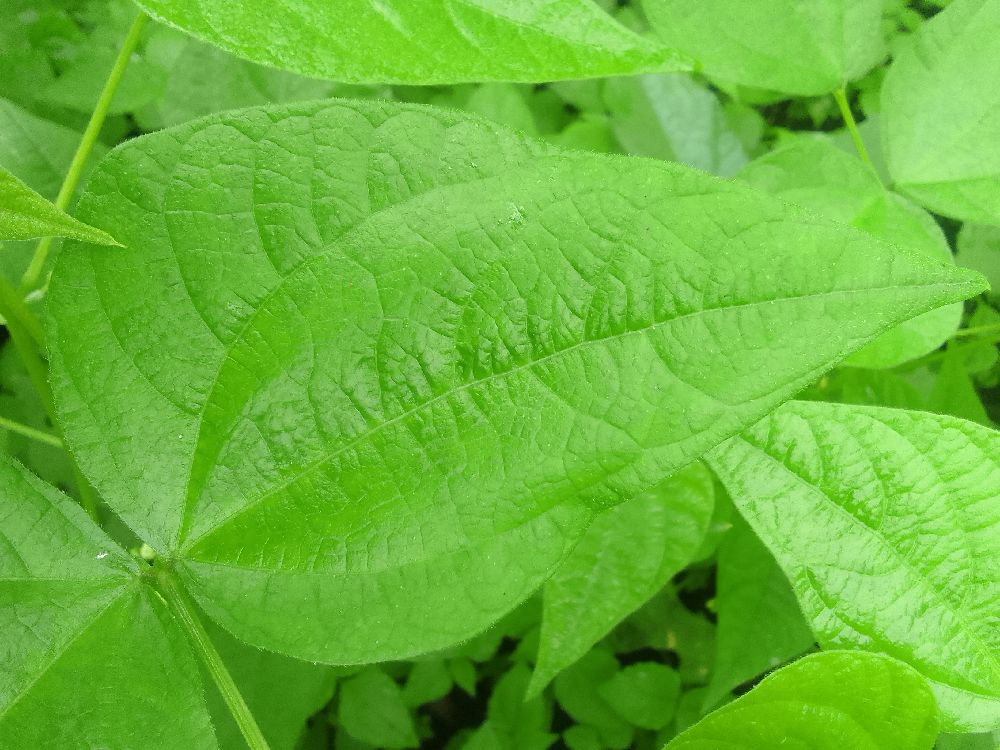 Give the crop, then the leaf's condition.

common bean, healthy
